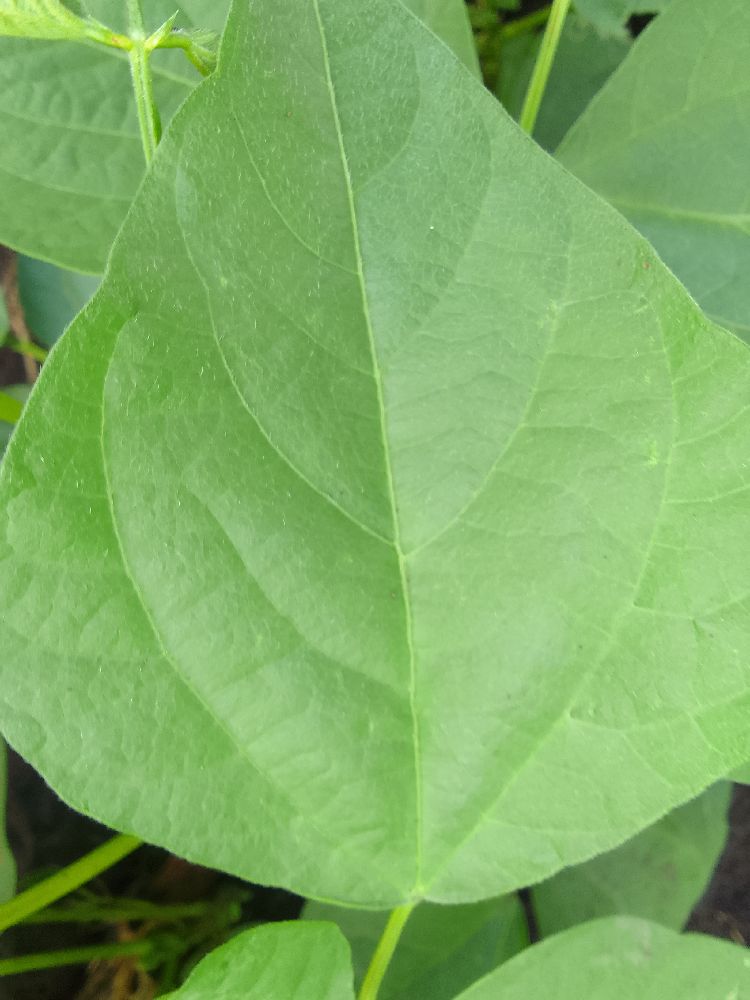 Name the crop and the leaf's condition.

common bean, healthy
